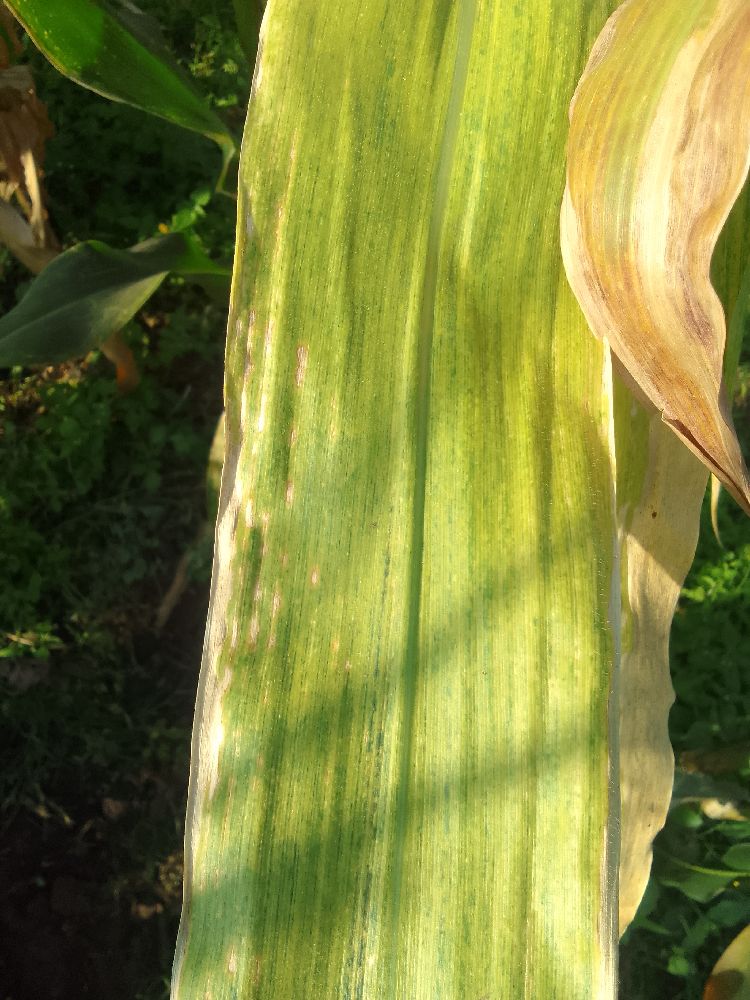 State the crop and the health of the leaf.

maize, maize lethal necrosis
